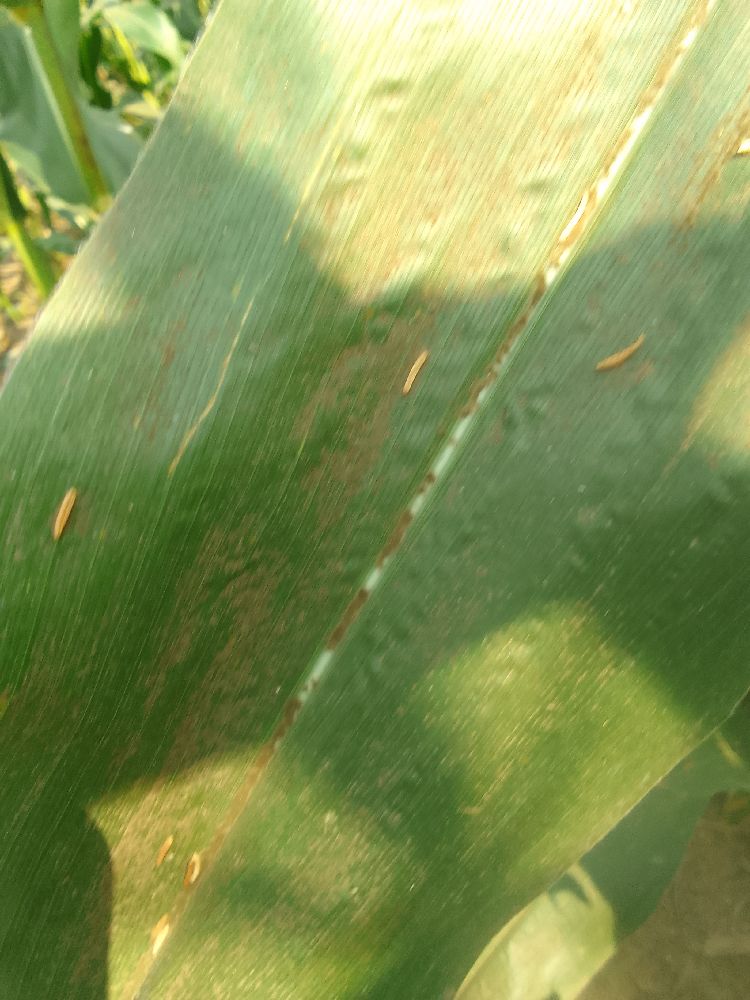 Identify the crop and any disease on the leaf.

maize, healthy
